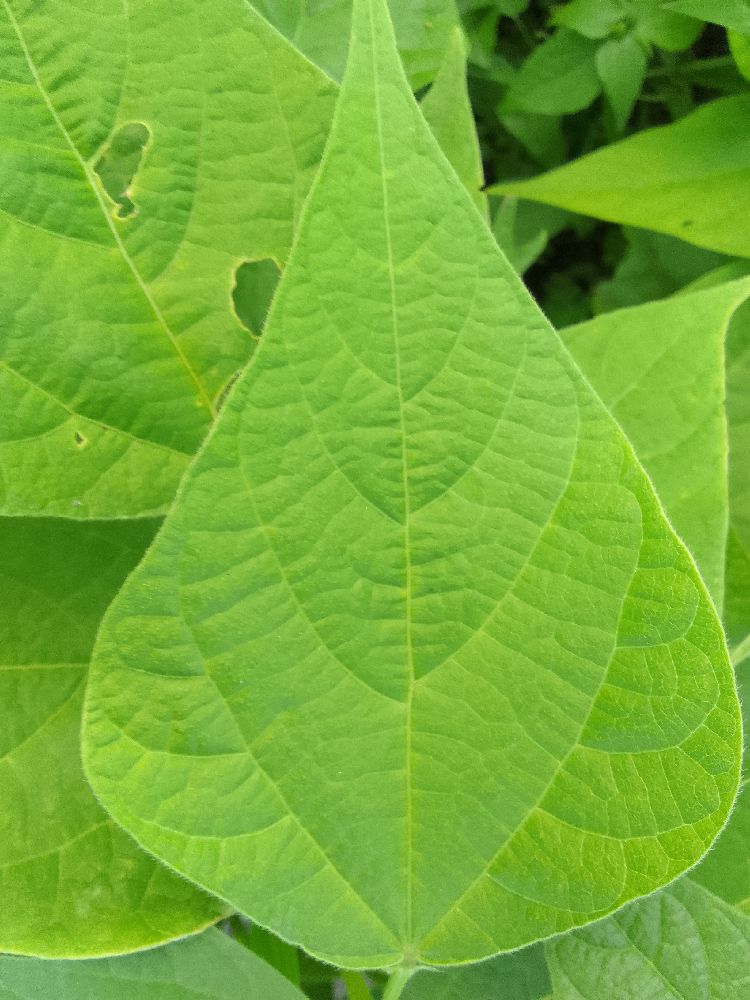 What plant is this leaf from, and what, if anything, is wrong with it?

common bean, healthy
